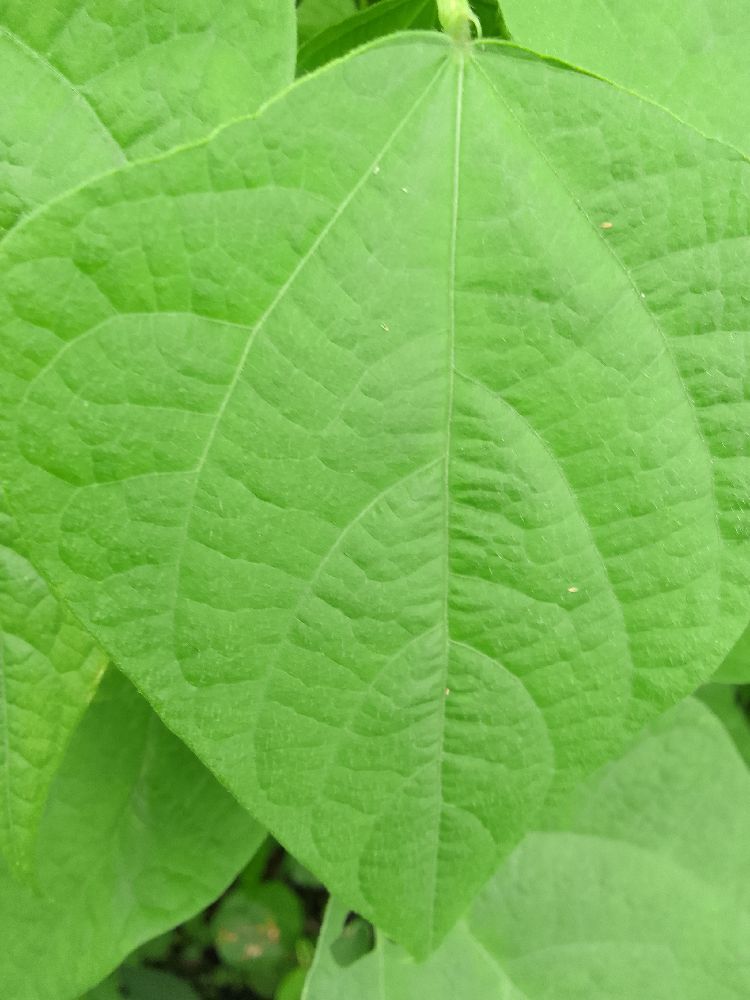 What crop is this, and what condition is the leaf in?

common bean, healthy
